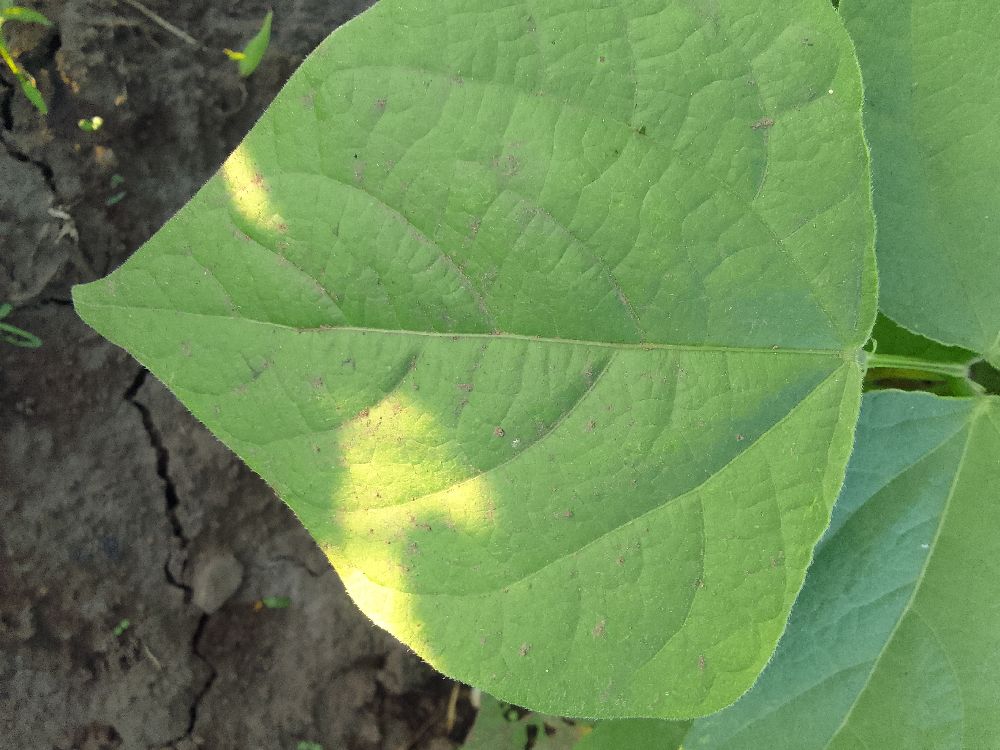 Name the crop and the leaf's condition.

common bean, healthy
